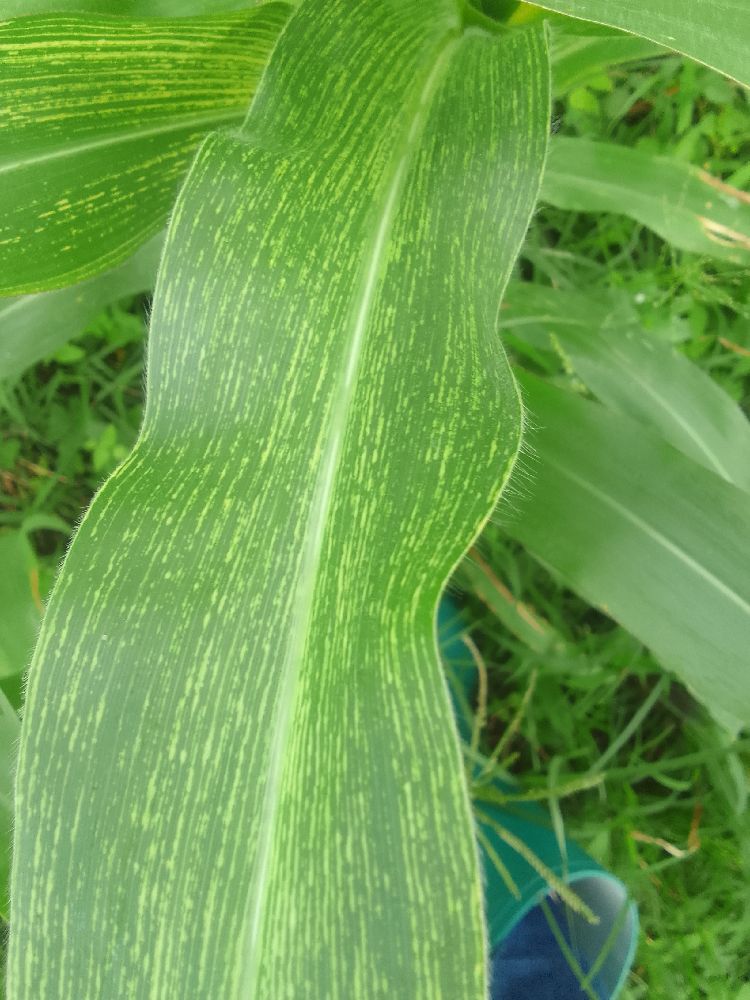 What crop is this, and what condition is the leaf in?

maize, maize streak virus
